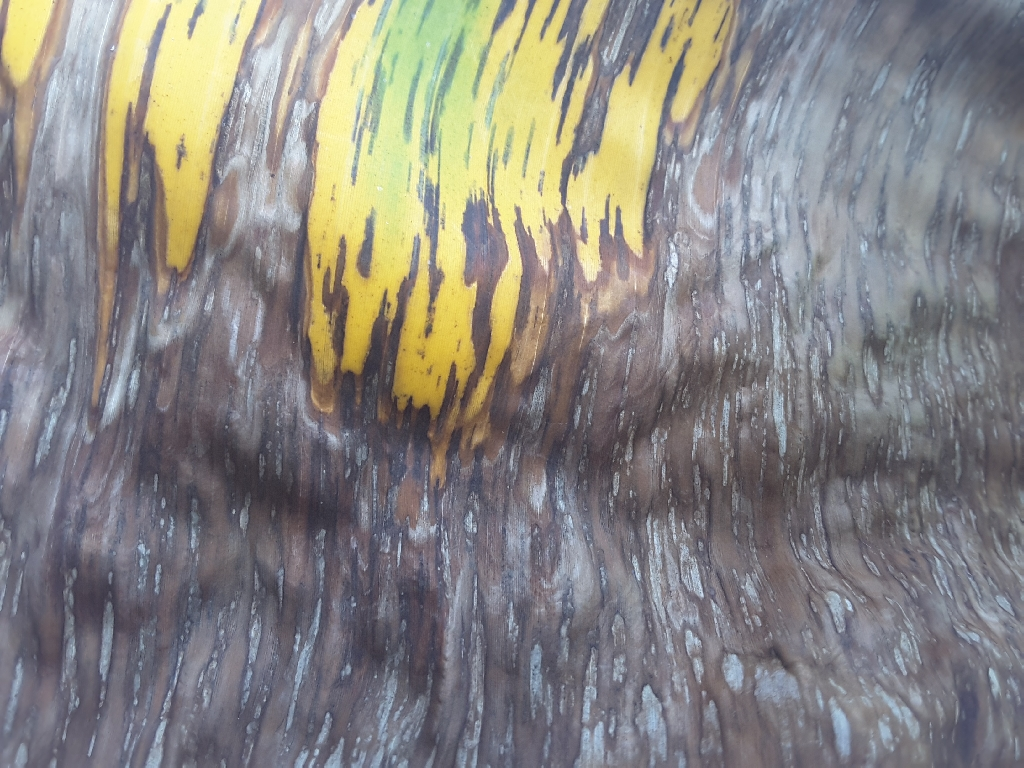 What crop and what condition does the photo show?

banana, black sigatoka
